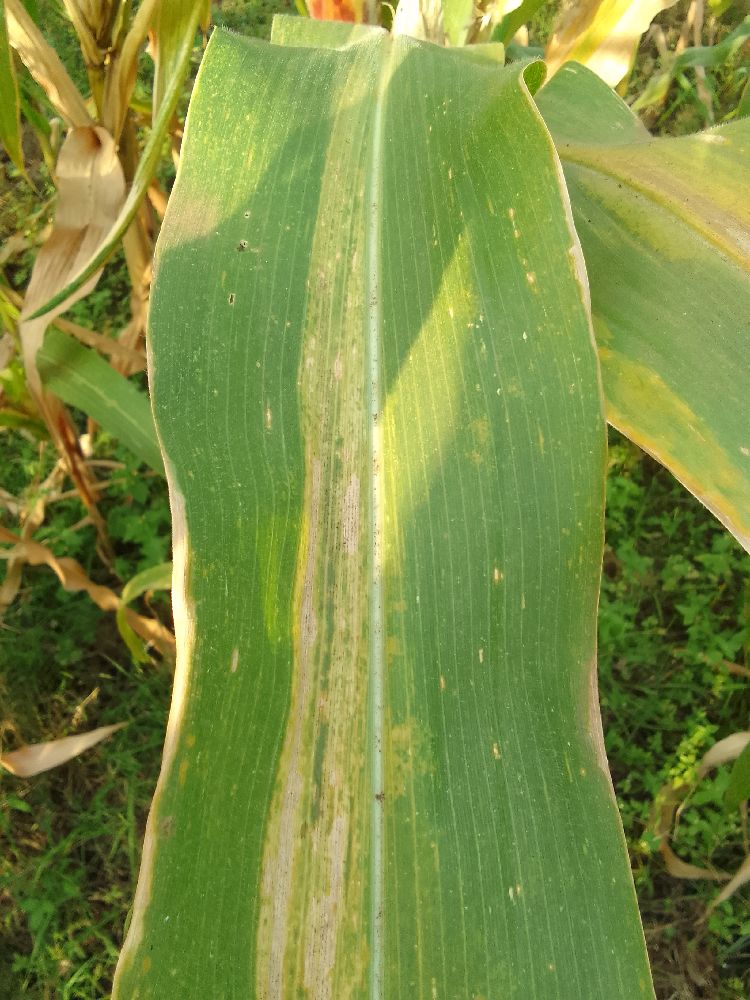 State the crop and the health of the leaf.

maize, maize lethal necrosis
